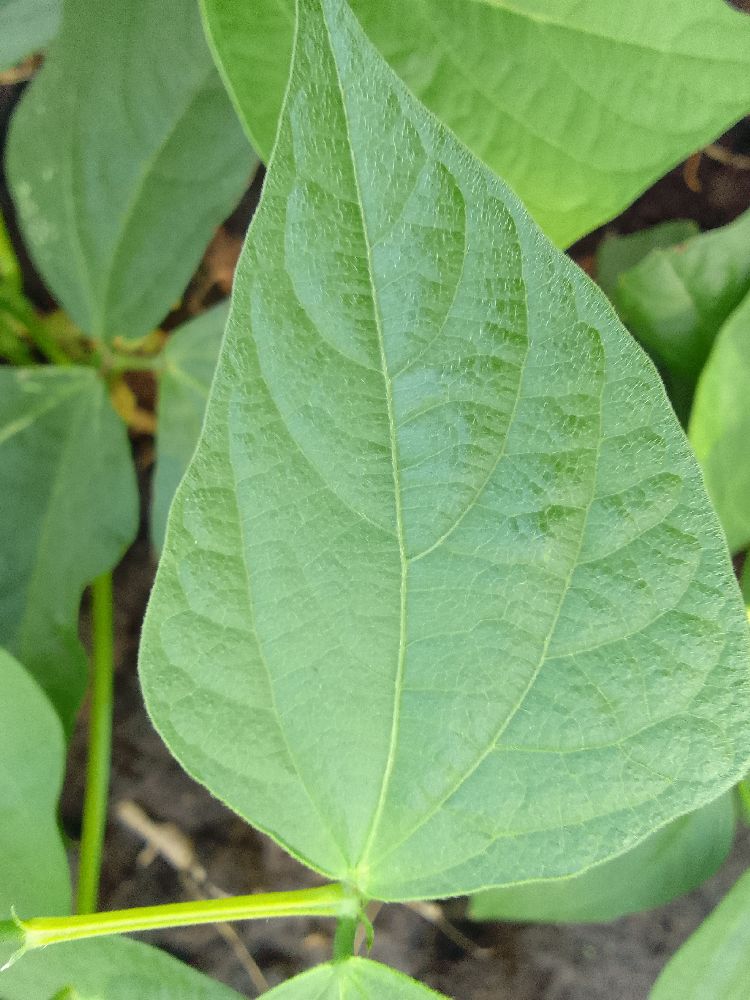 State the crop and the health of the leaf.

common bean, healthy
